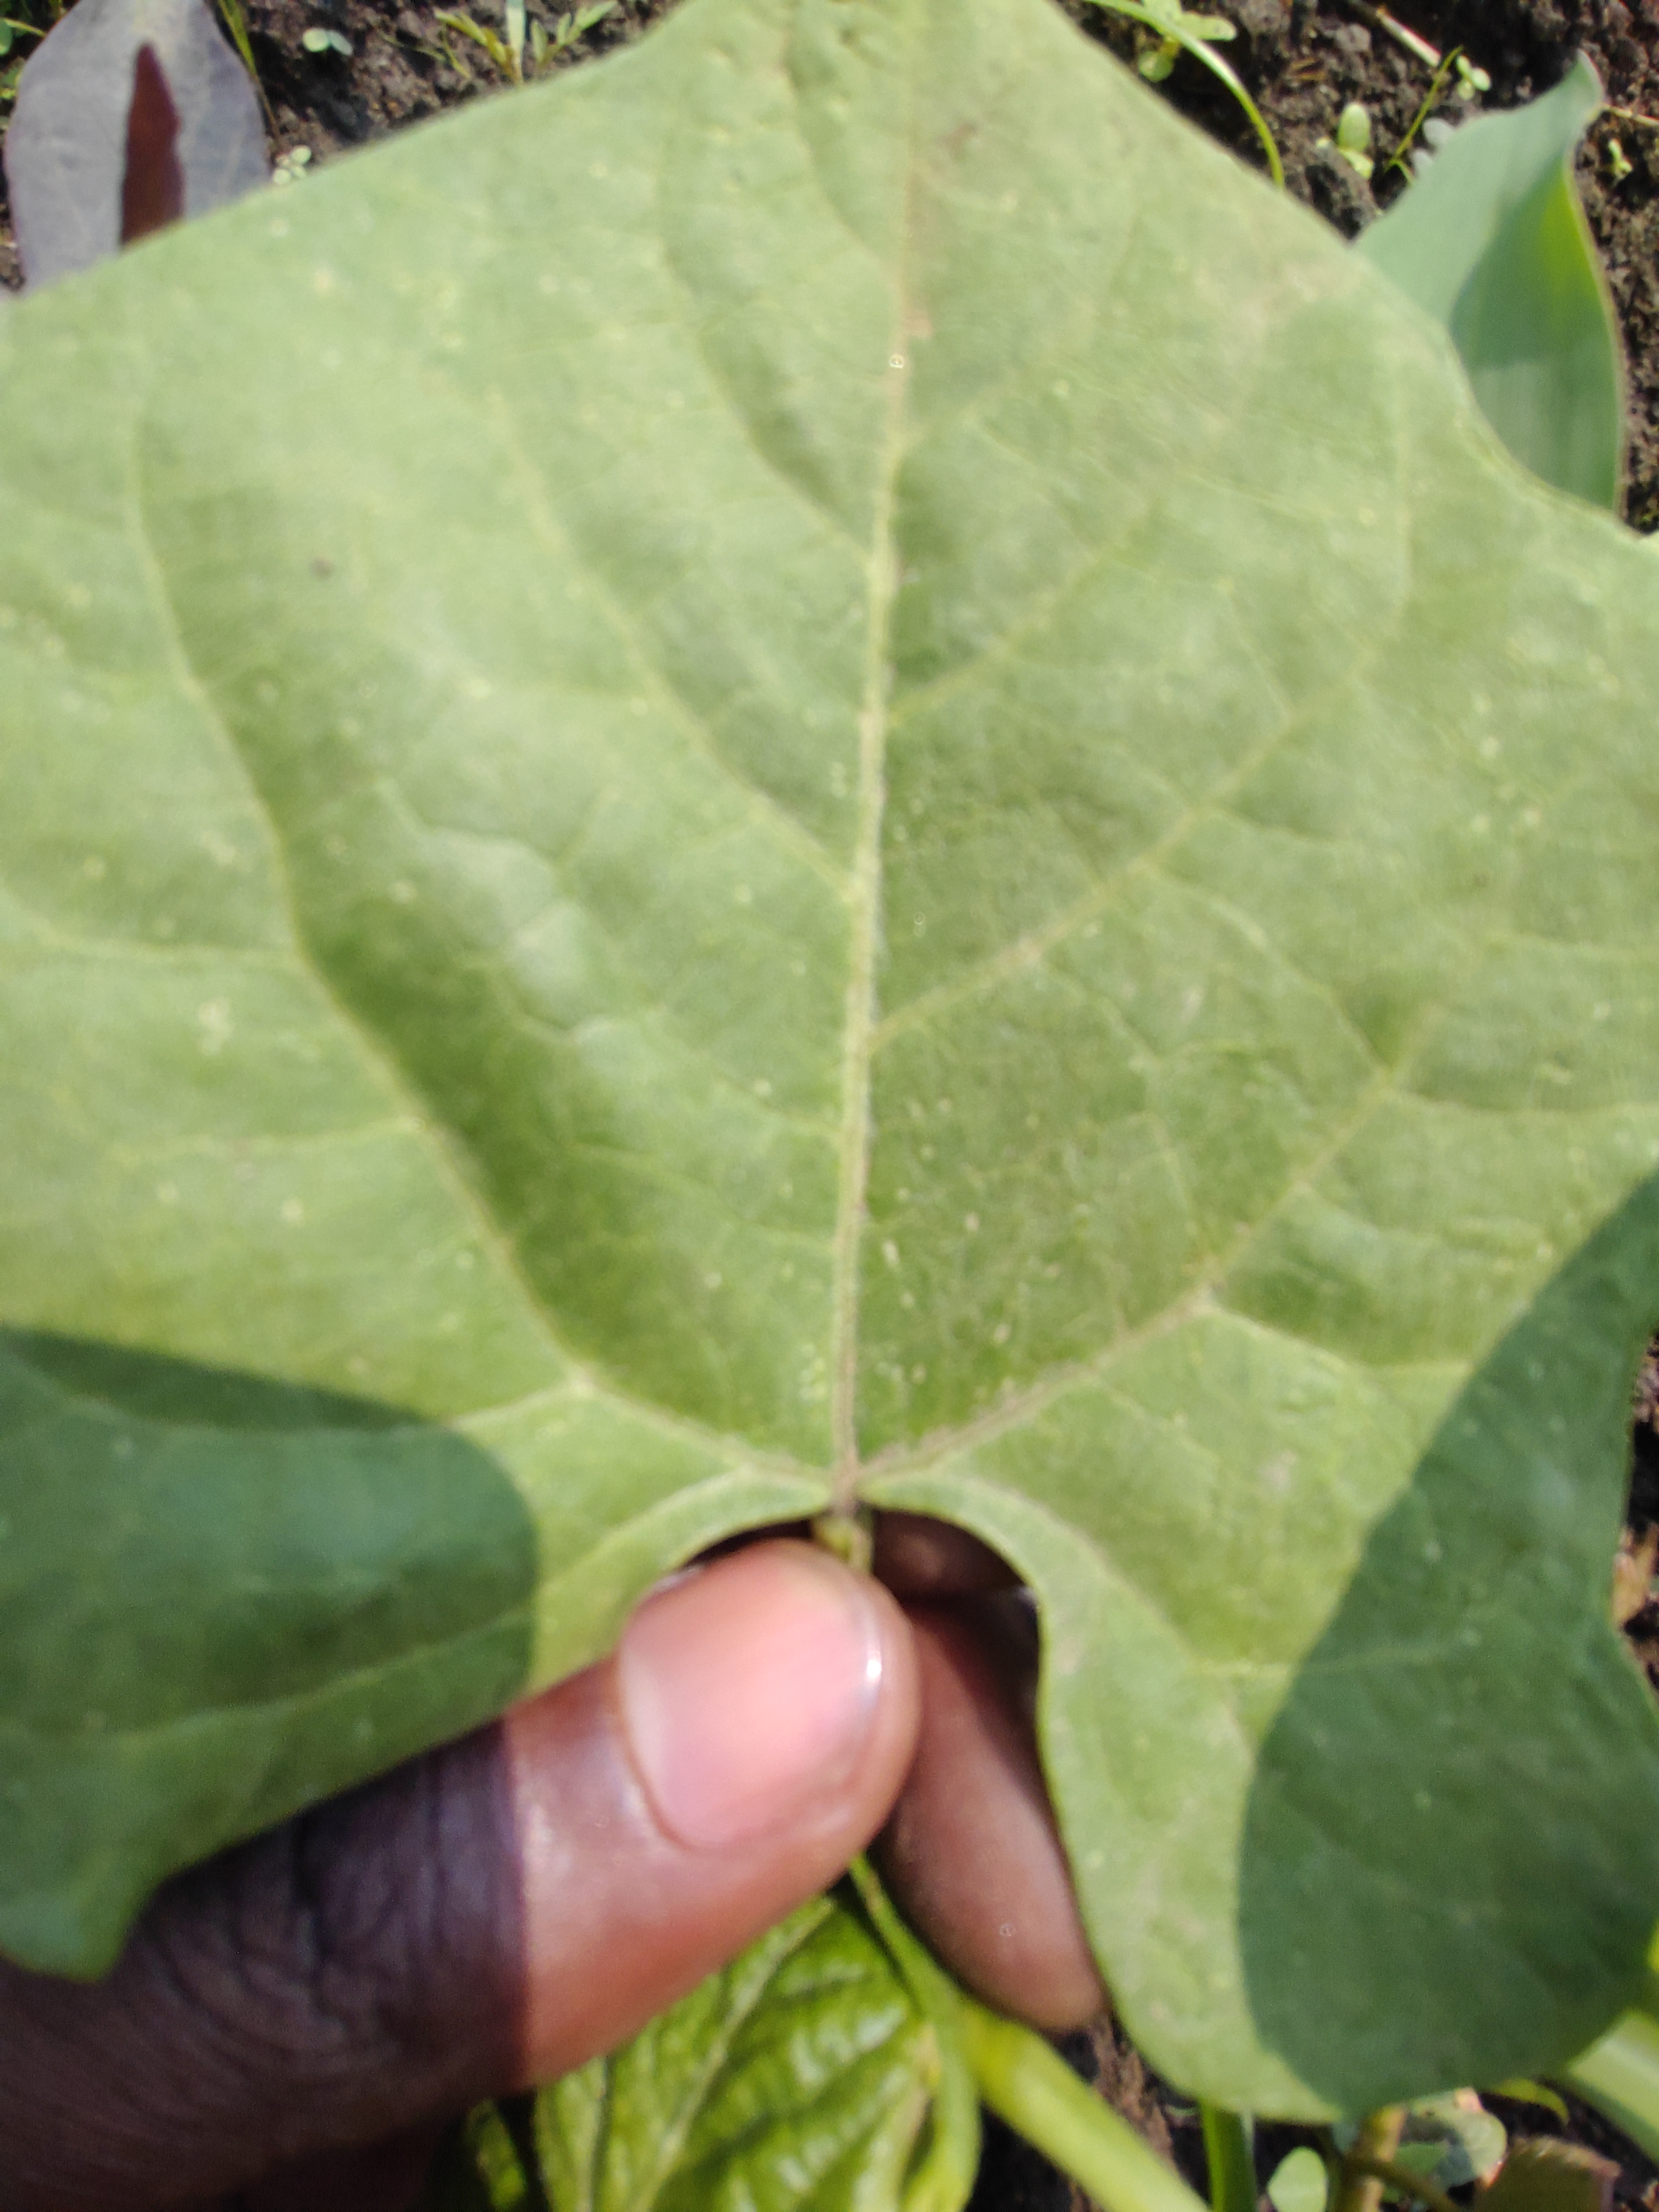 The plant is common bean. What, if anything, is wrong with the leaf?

healthy
